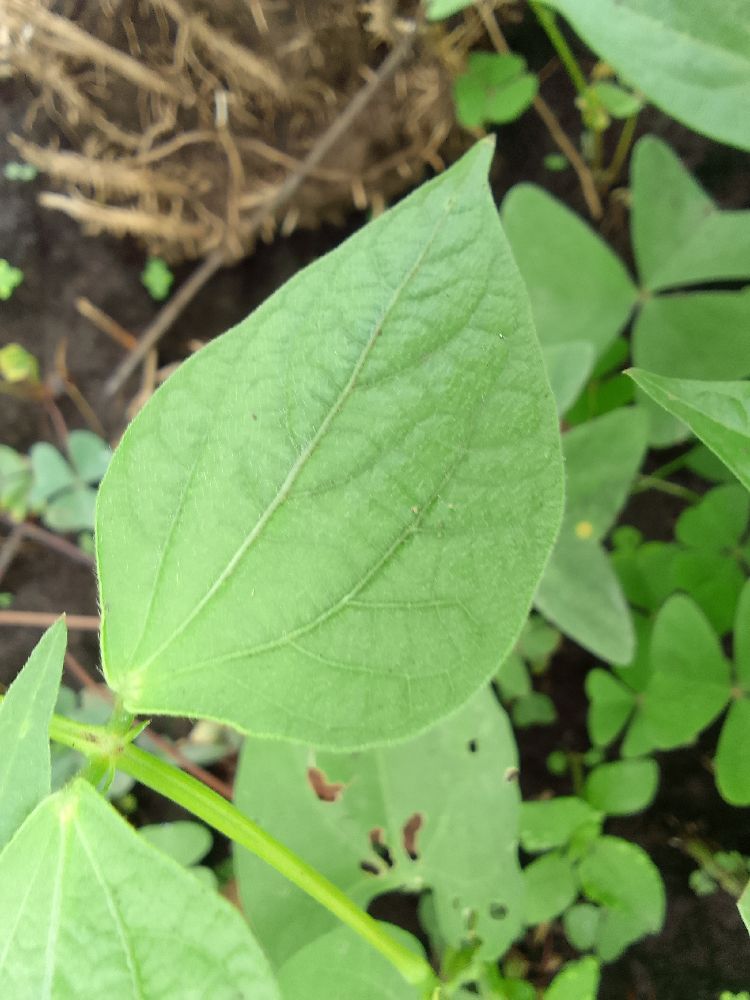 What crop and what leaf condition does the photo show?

common bean, healthy
